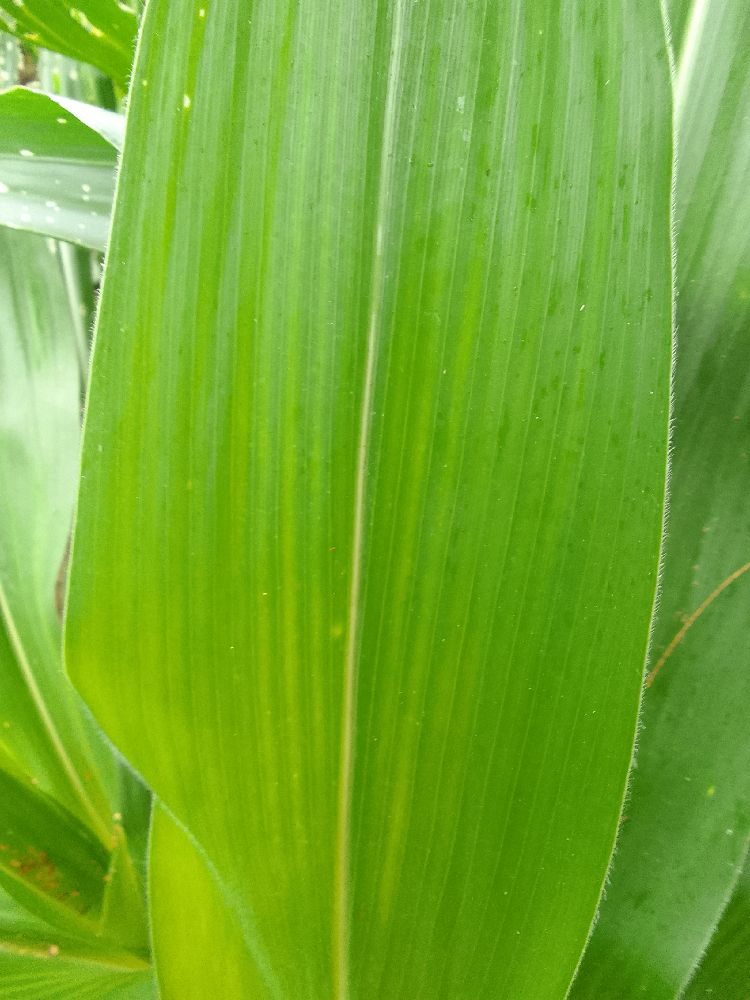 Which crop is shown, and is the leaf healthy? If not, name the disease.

maize, healthy
